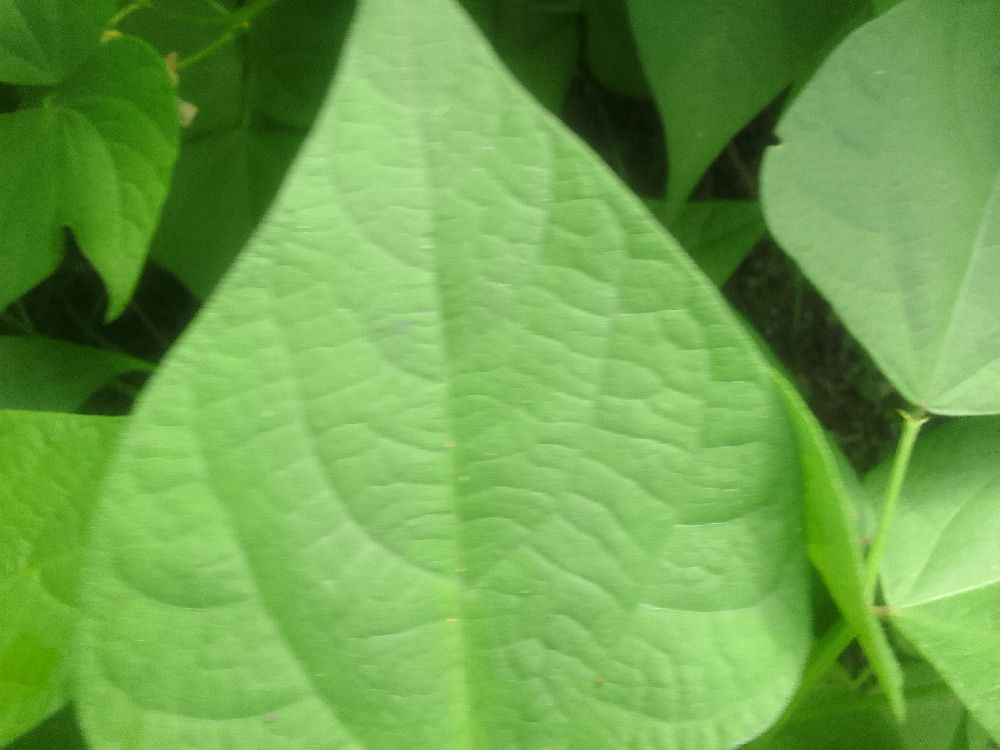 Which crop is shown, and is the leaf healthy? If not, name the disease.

common bean, healthy
